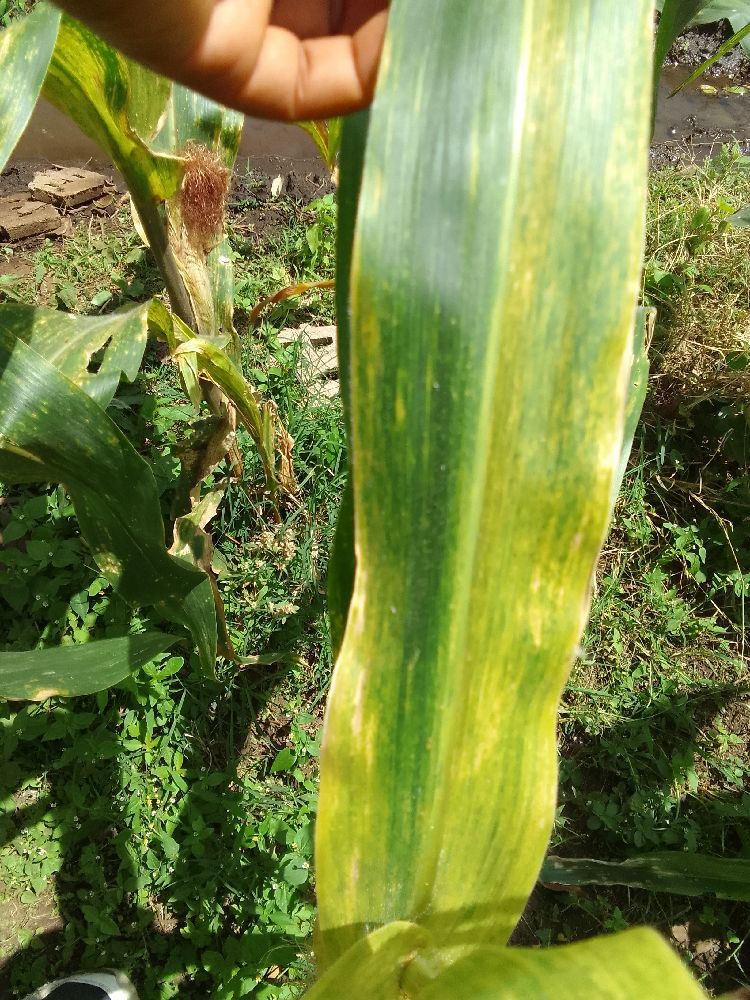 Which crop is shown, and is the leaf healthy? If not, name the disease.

maize, maize lethal necrosis
